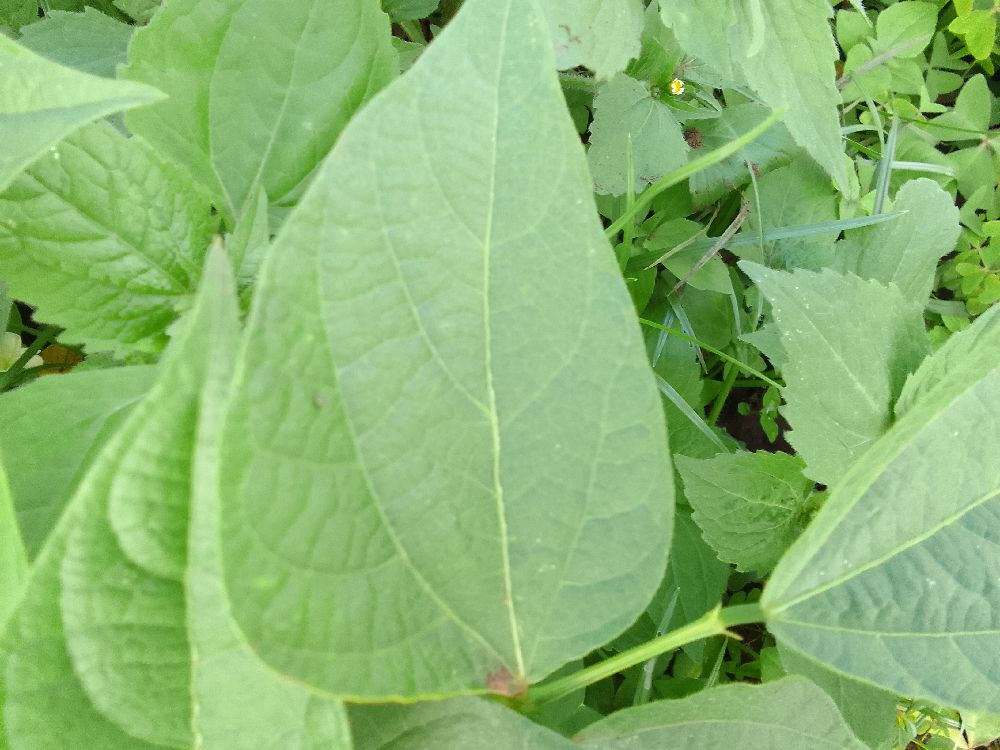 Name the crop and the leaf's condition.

common bean, healthy
